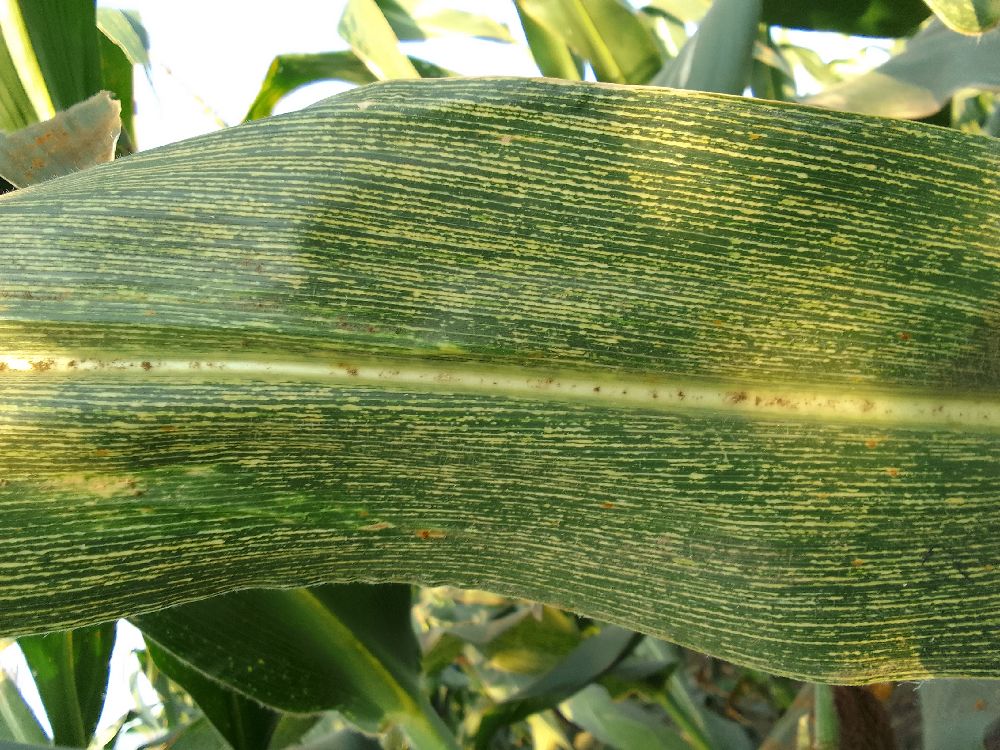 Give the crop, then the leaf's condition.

maize, maize streak virus
